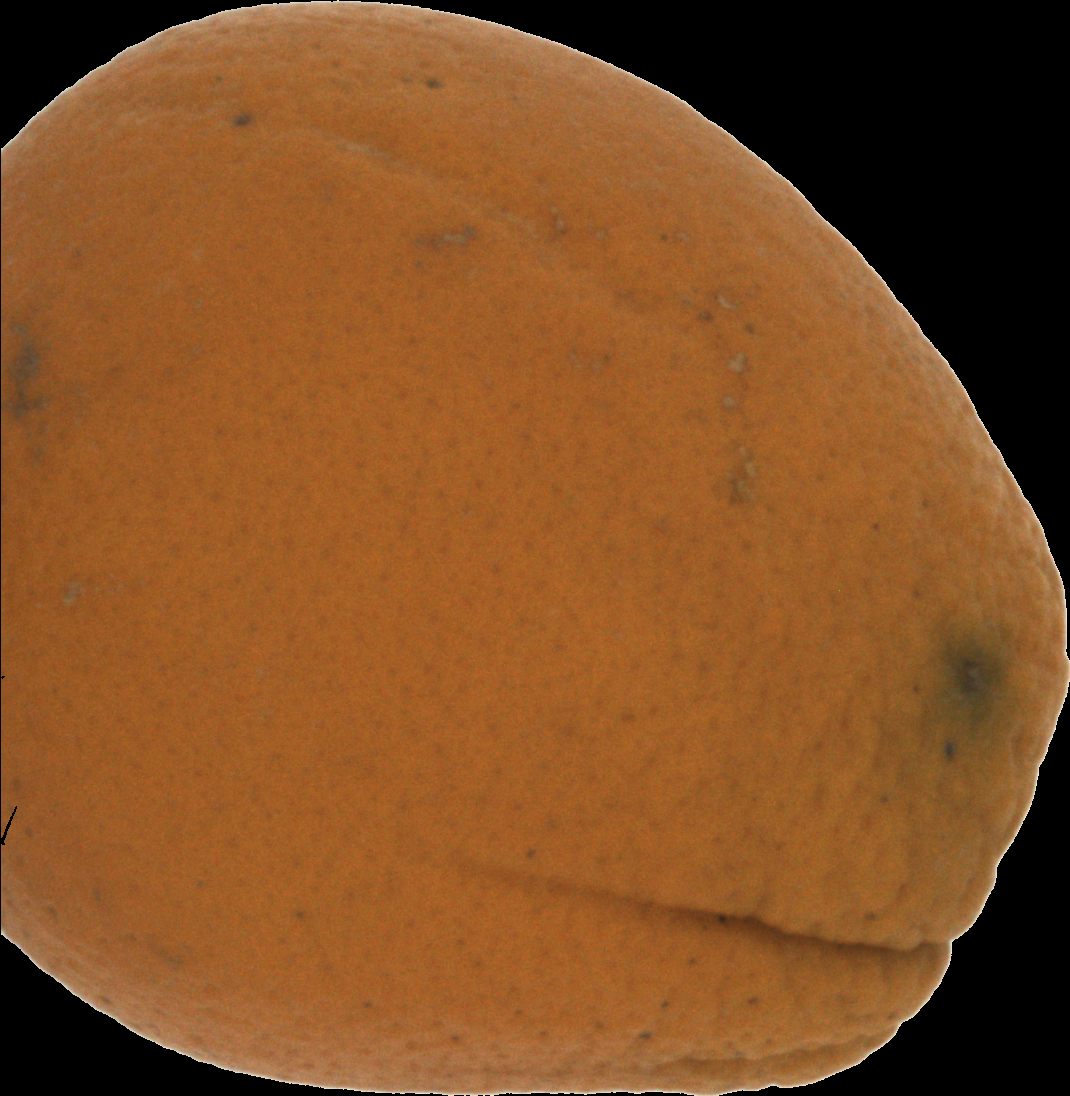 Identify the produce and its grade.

orange, bad
